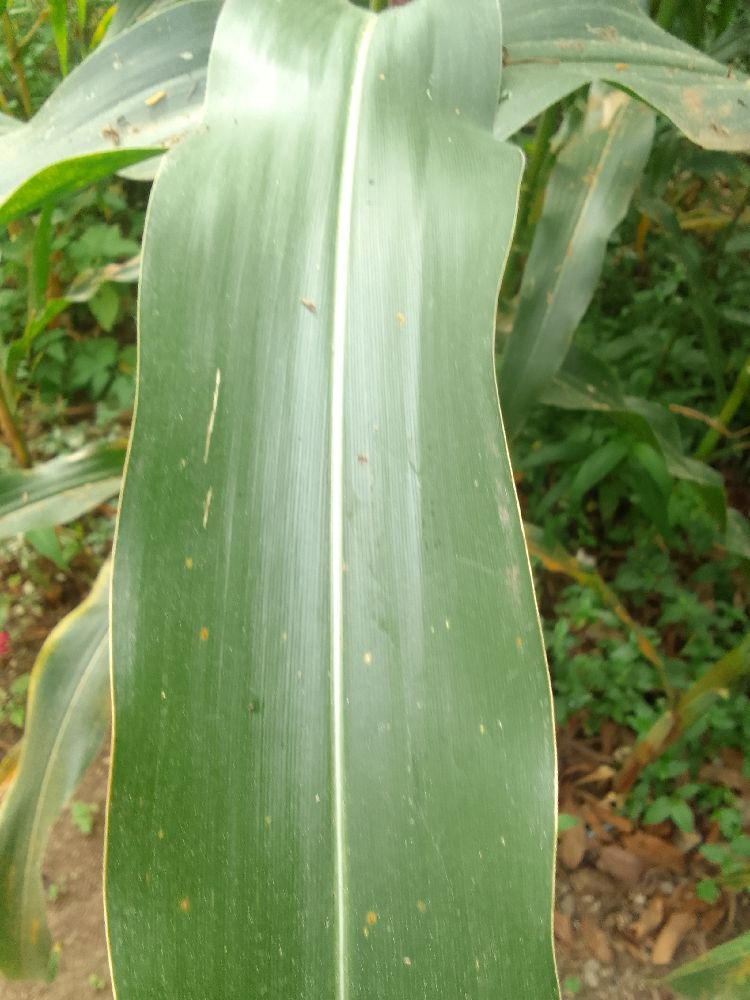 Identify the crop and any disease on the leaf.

maize, healthy
